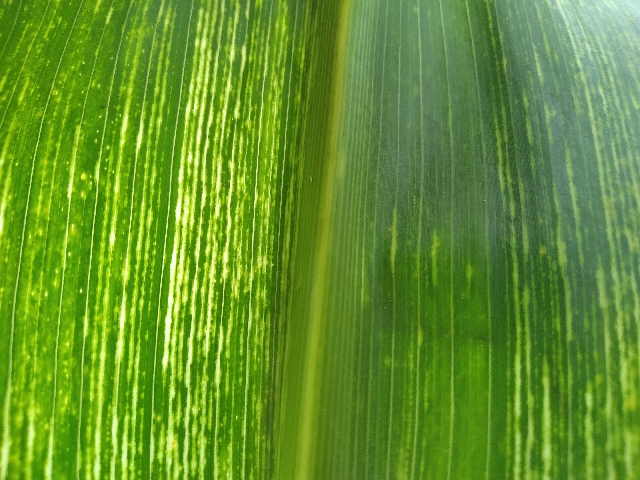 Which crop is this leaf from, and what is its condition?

maize, maize streak virus
